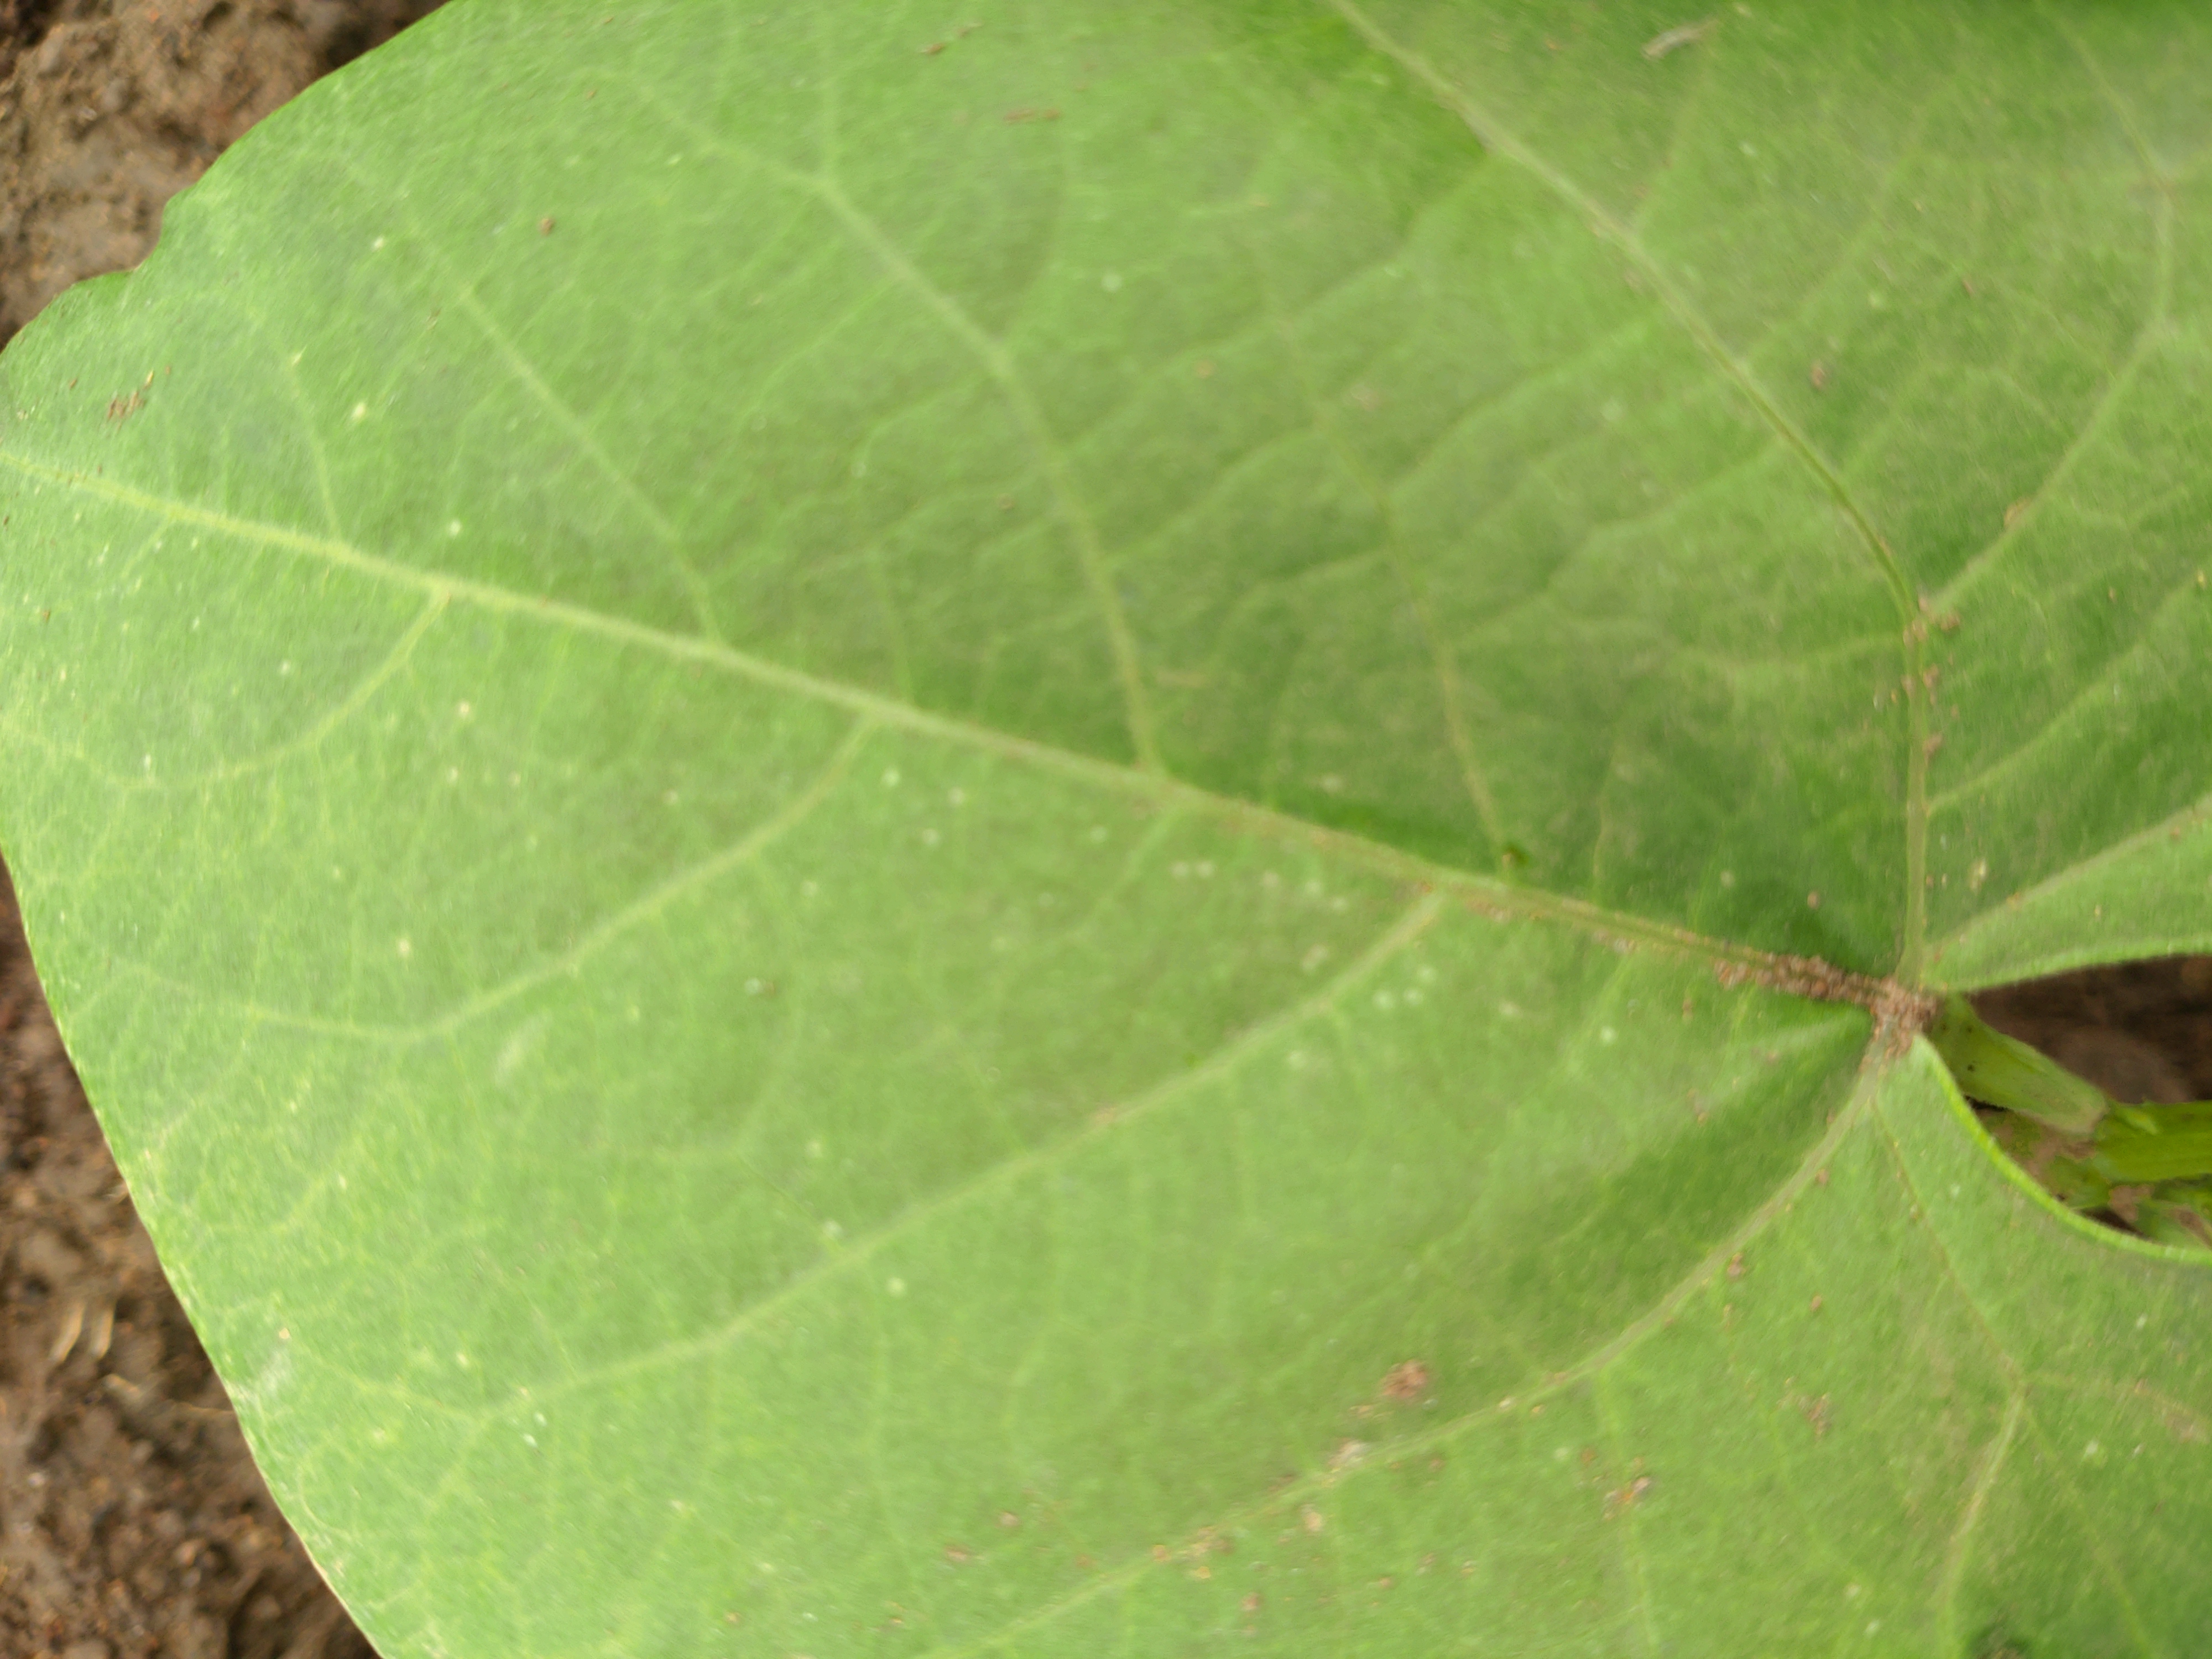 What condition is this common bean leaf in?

healthy
